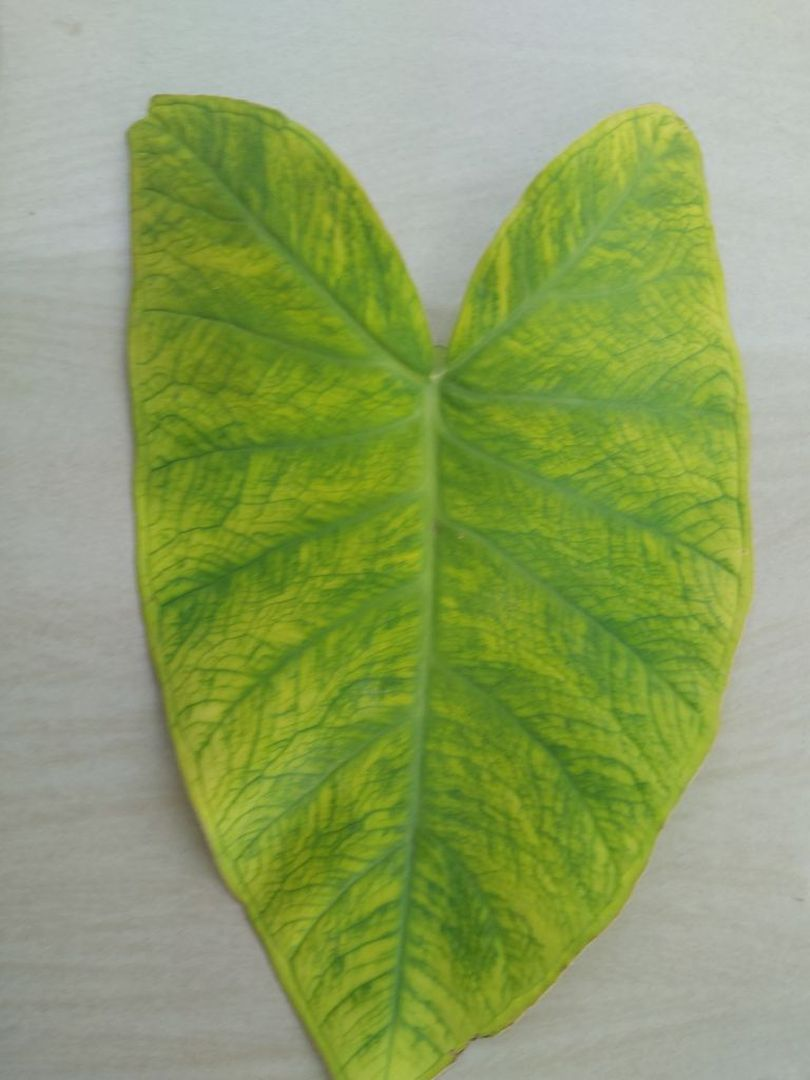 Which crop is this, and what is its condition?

taro, mosaic
